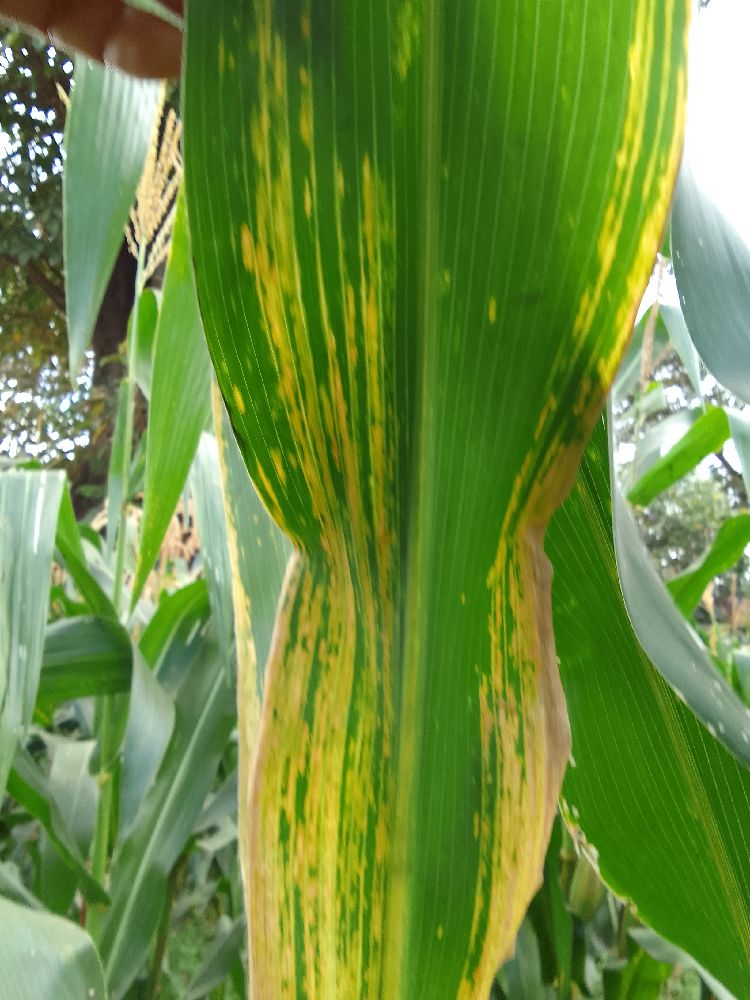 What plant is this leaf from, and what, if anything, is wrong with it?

maize, maize lethal necrosis
